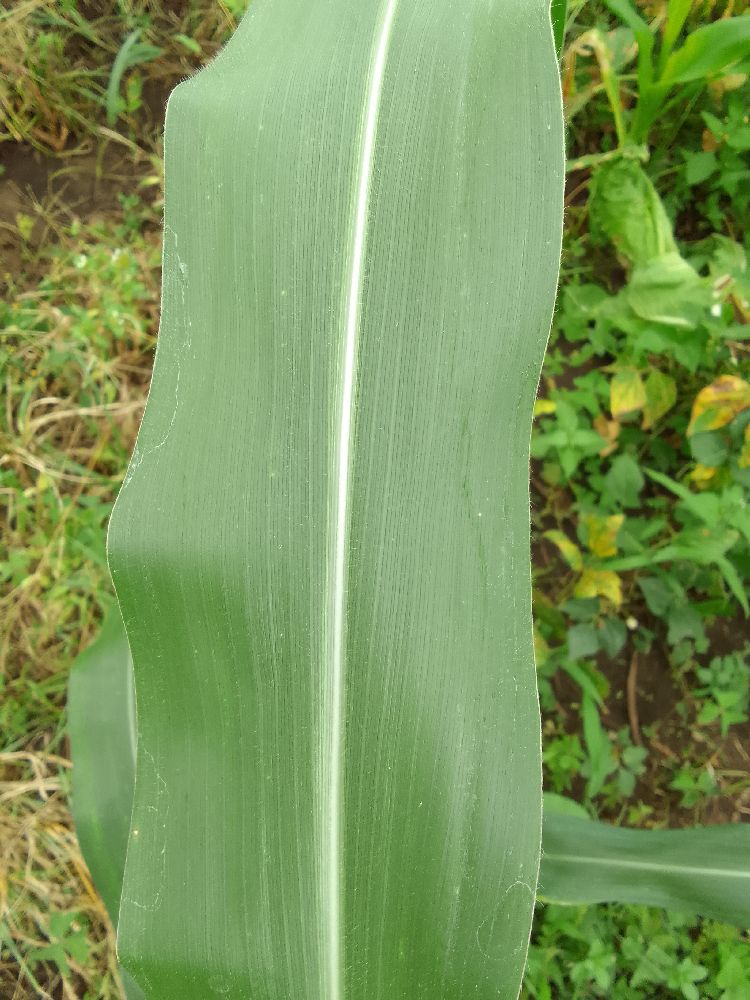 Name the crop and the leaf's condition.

maize, healthy
